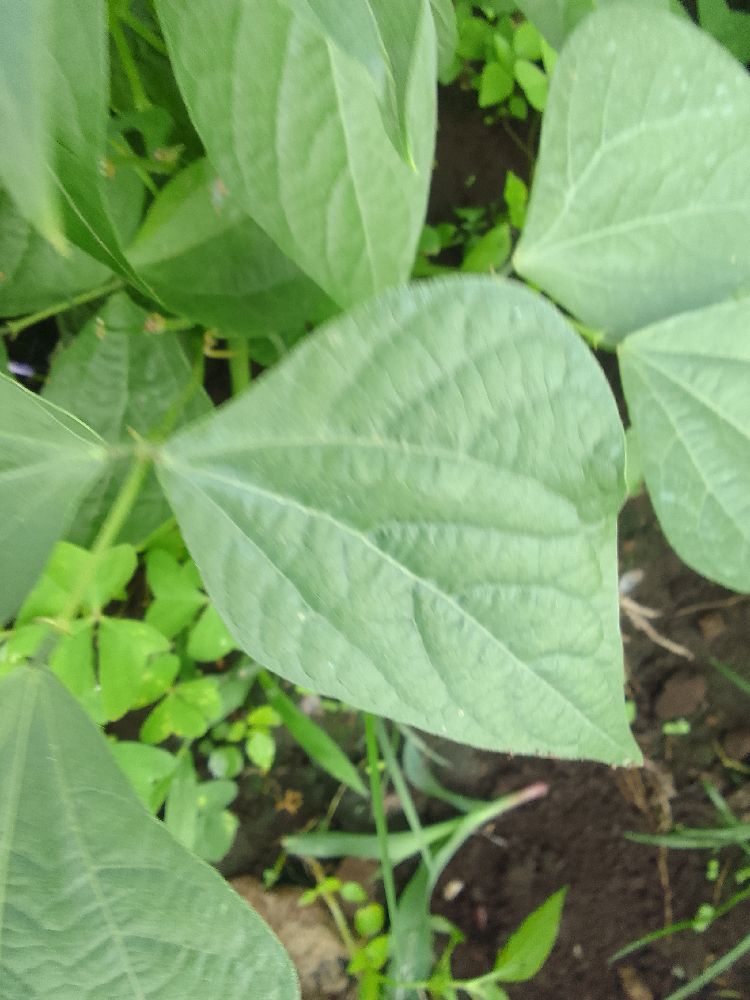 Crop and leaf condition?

common bean, healthy
